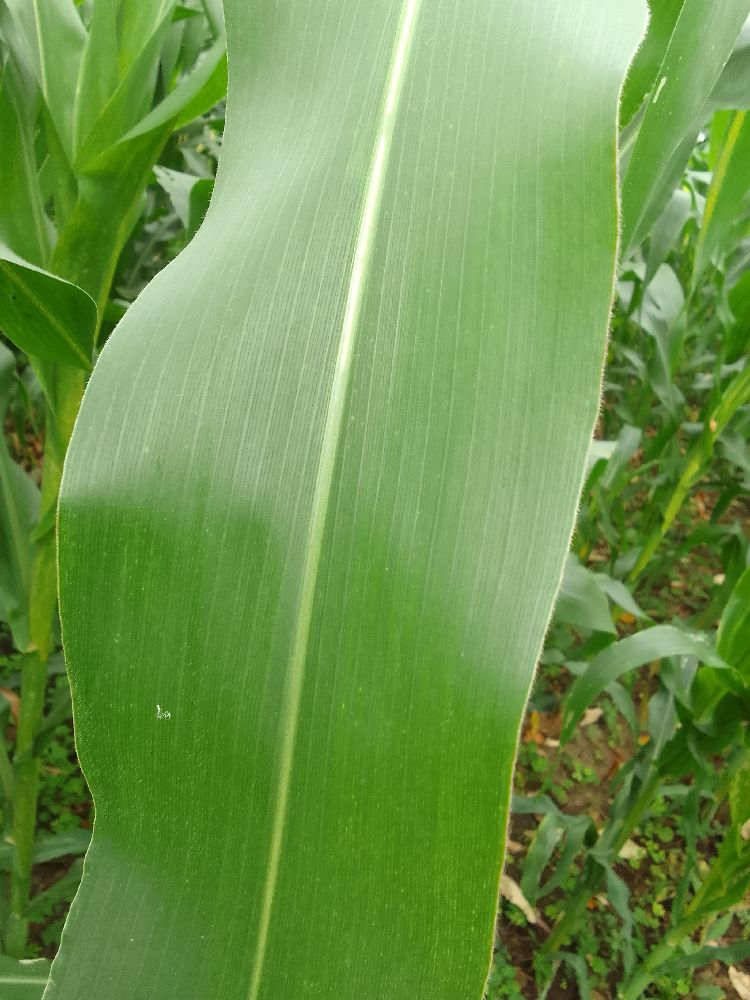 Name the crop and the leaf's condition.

maize, healthy
